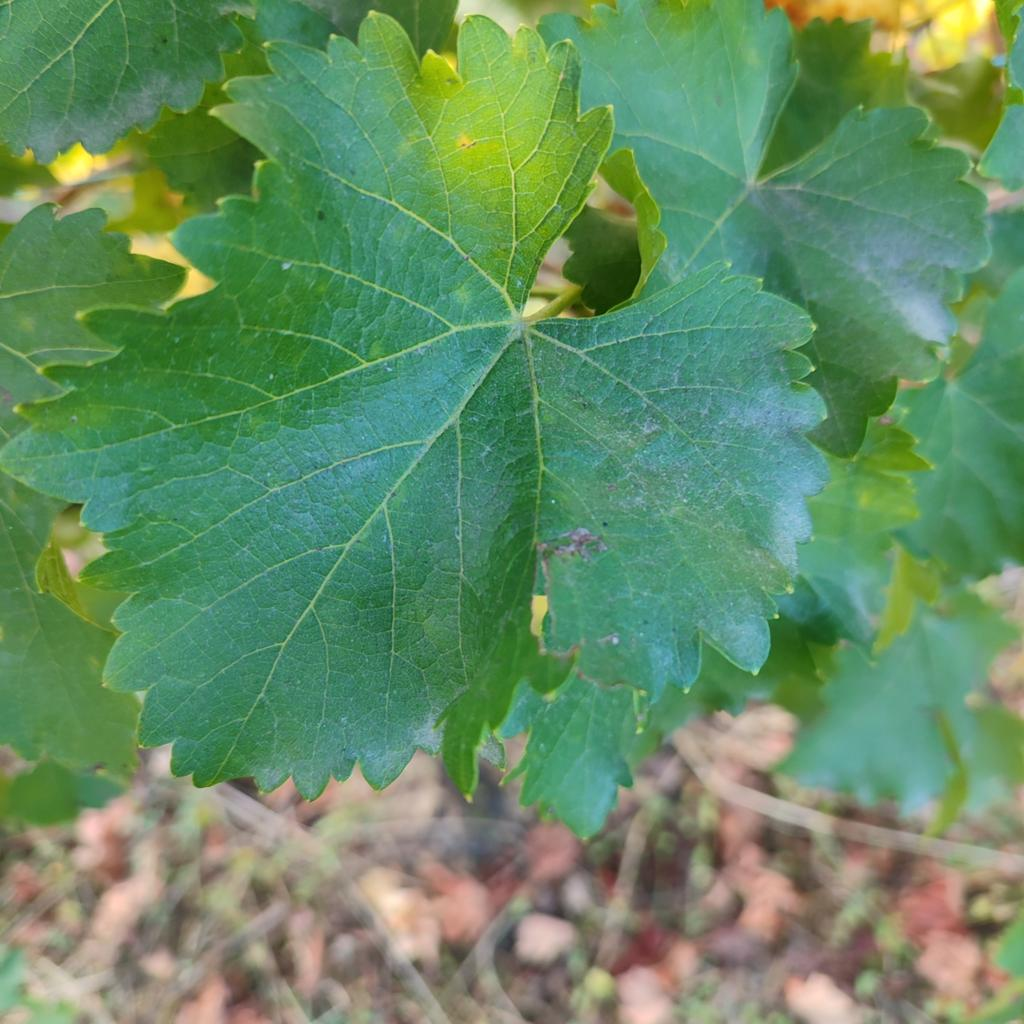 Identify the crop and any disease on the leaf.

grapevine, powdery mildew
